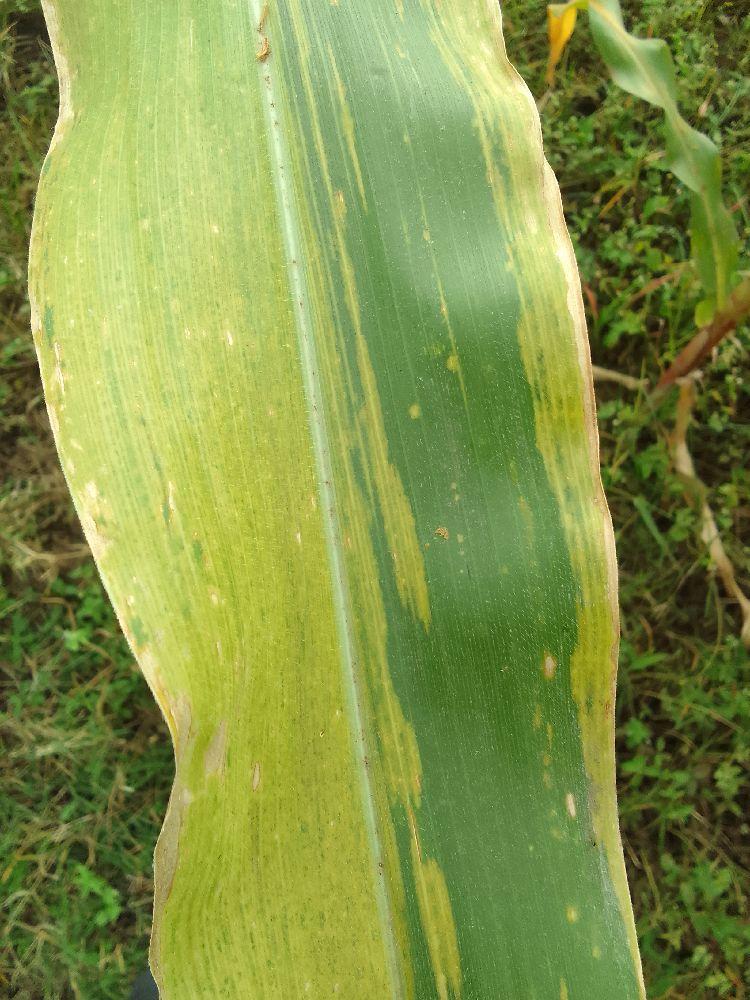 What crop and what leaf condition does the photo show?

maize, maize lethal necrosis
